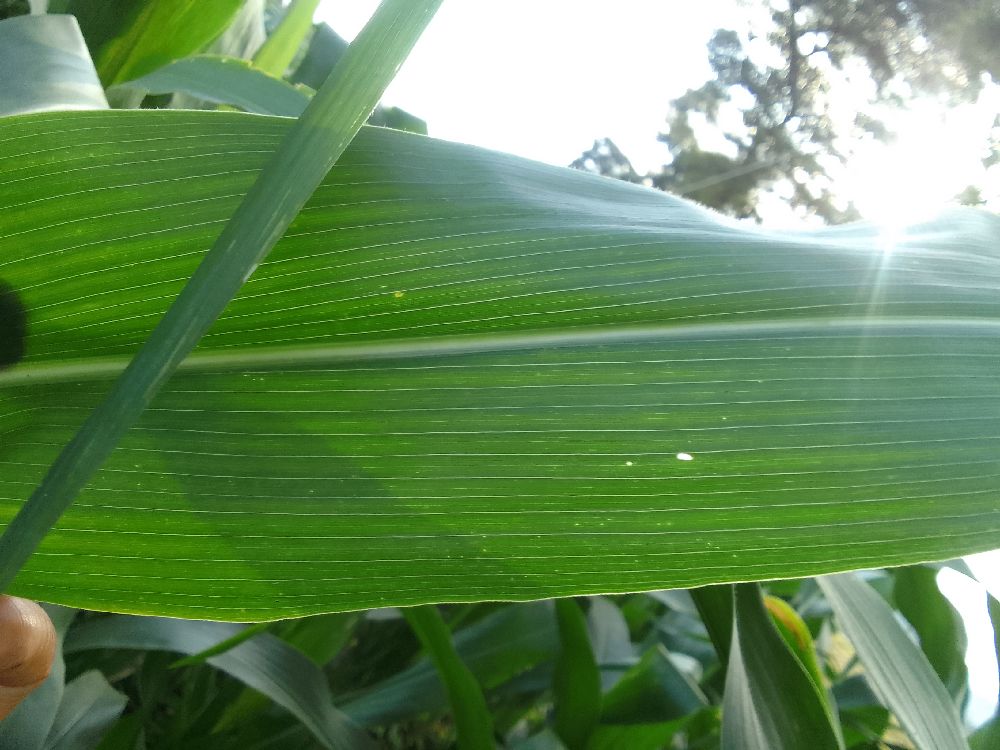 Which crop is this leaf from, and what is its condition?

maize, healthy
